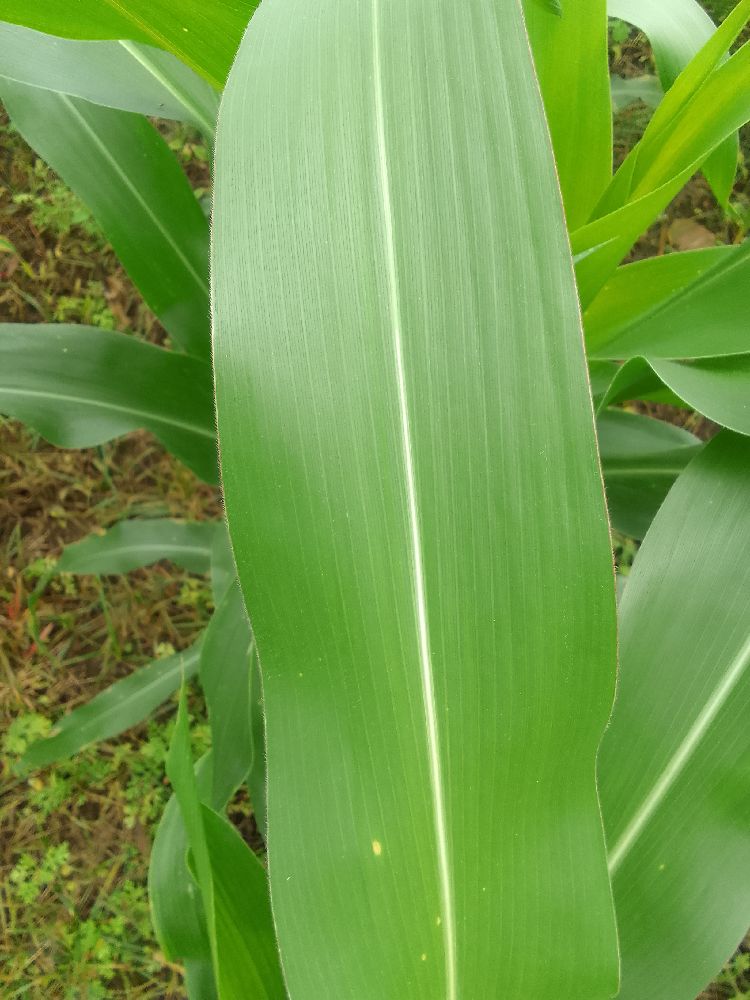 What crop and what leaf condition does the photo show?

maize, healthy
